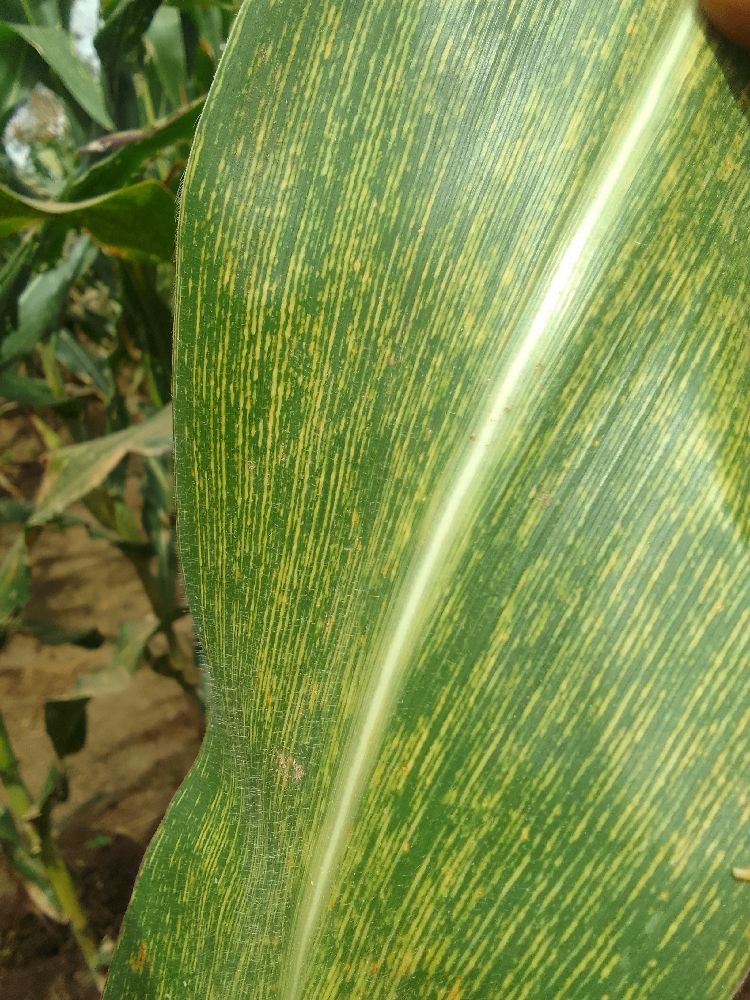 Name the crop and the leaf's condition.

maize, maize streak virus
